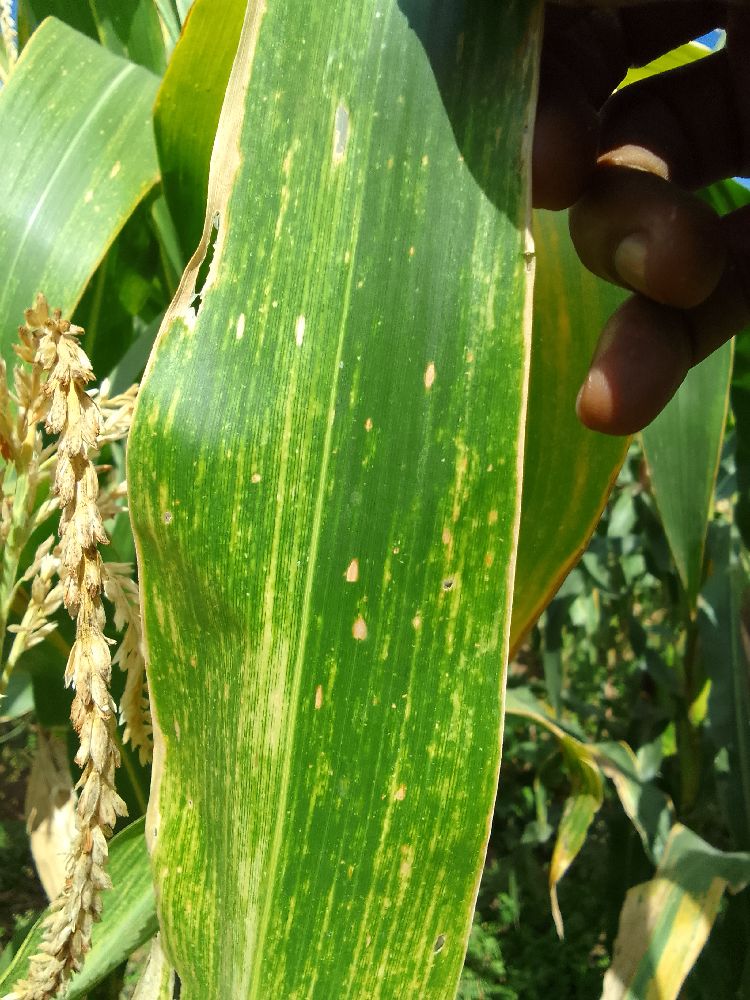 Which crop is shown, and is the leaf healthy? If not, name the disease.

maize, maize lethal necrosis
